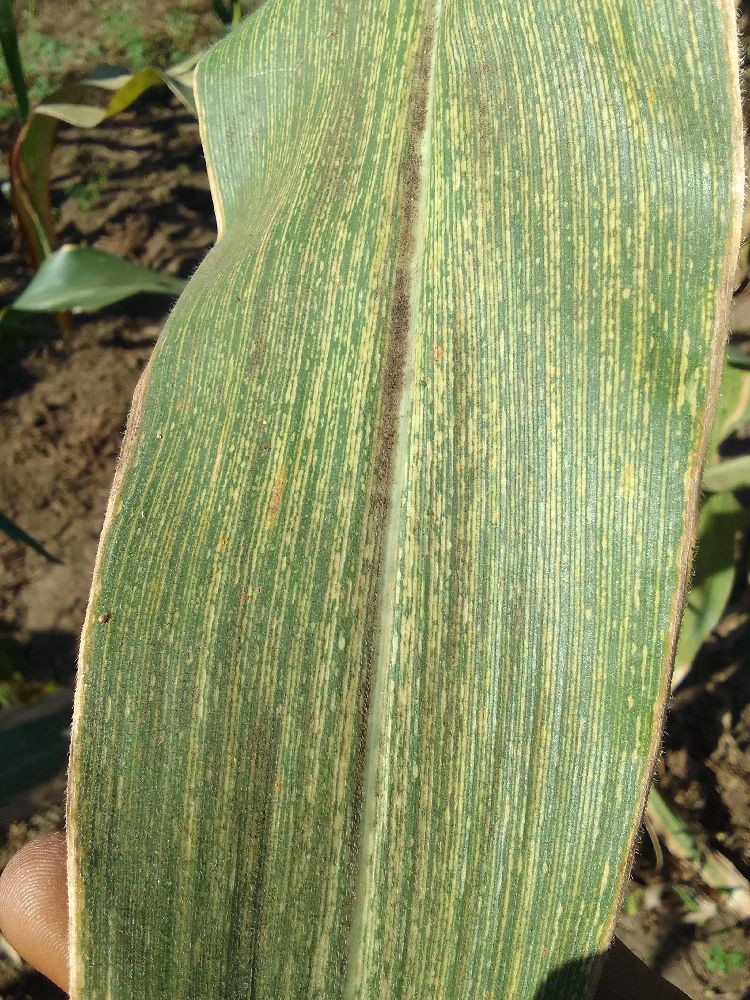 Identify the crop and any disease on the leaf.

maize, maize streak virus
